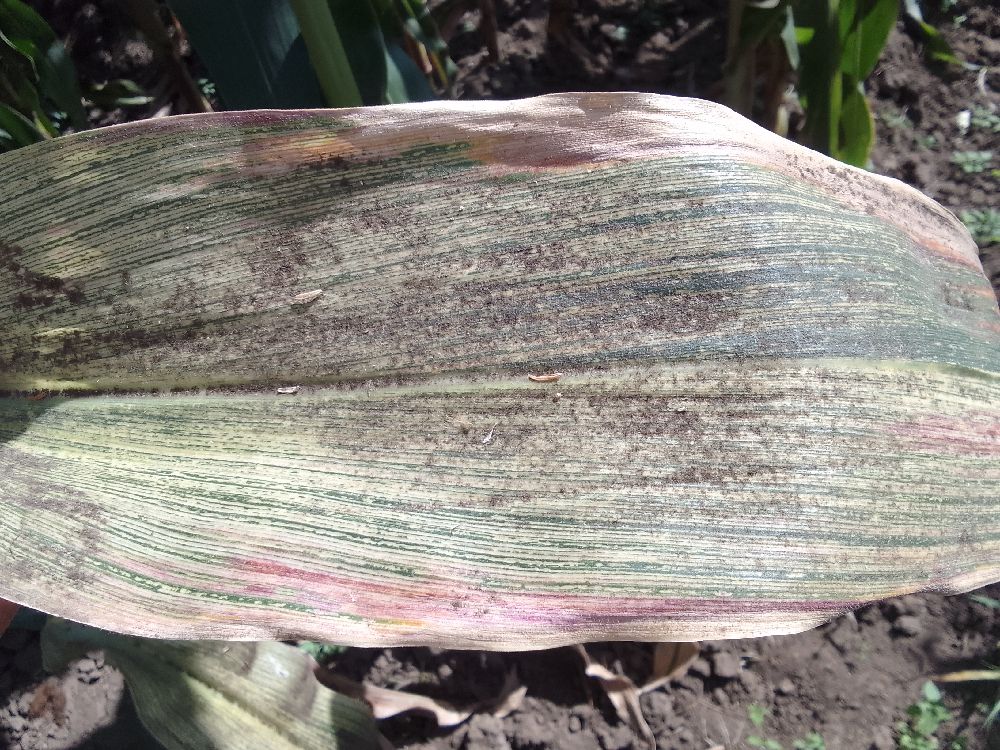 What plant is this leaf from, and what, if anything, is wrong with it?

maize, maize streak virus
